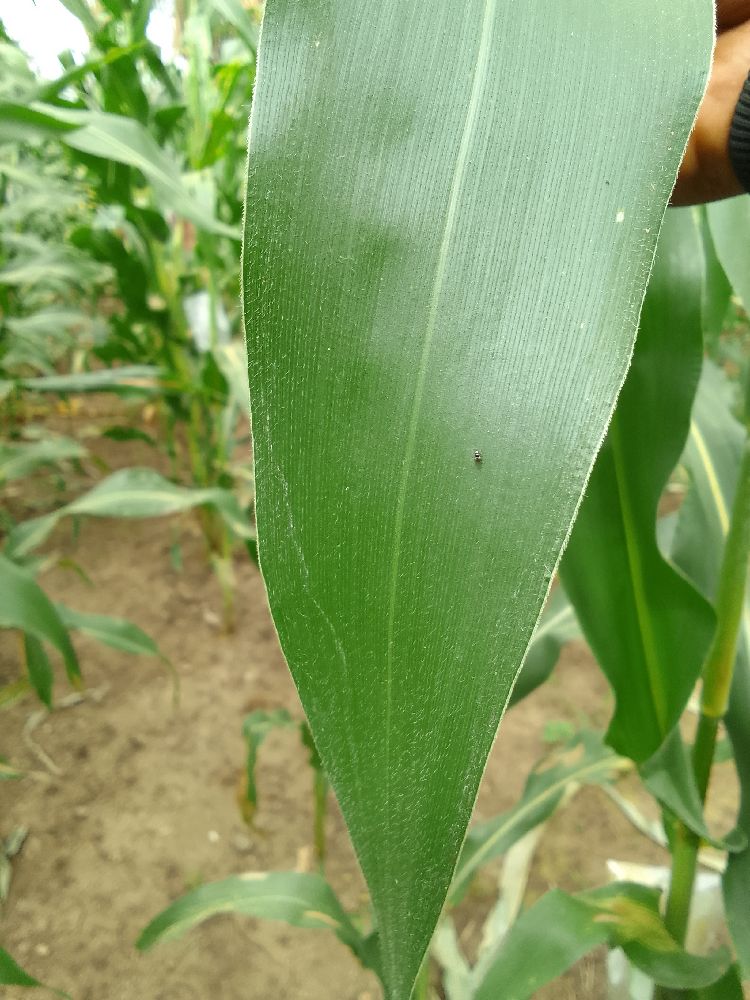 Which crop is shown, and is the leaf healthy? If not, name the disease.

maize, healthy
